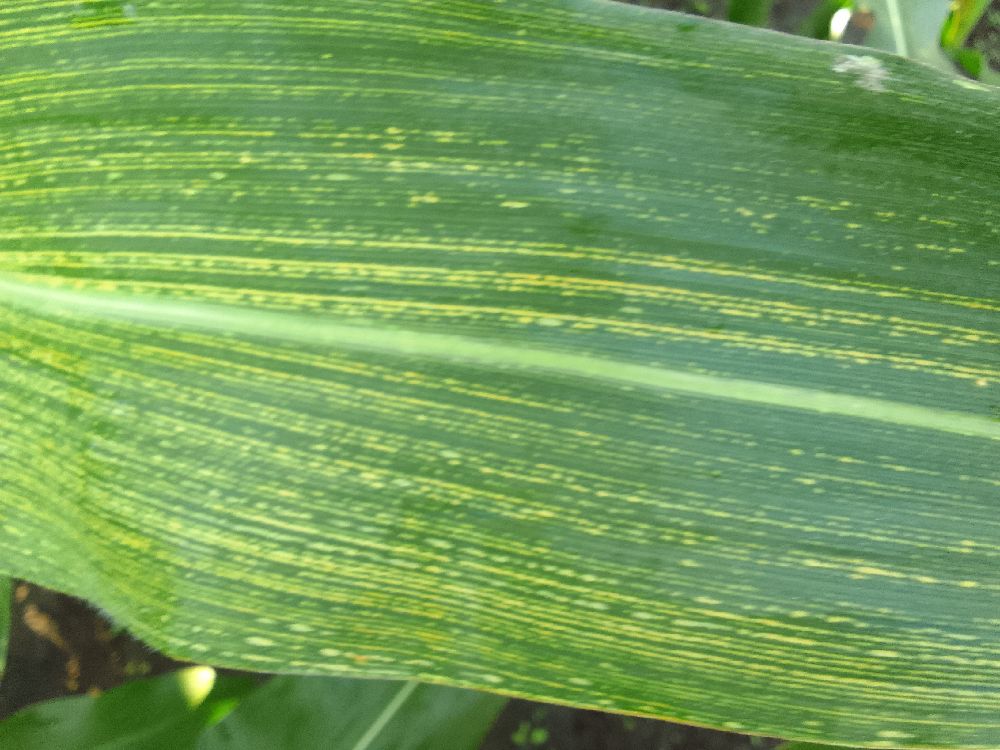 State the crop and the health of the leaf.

maize, maize streak virus
